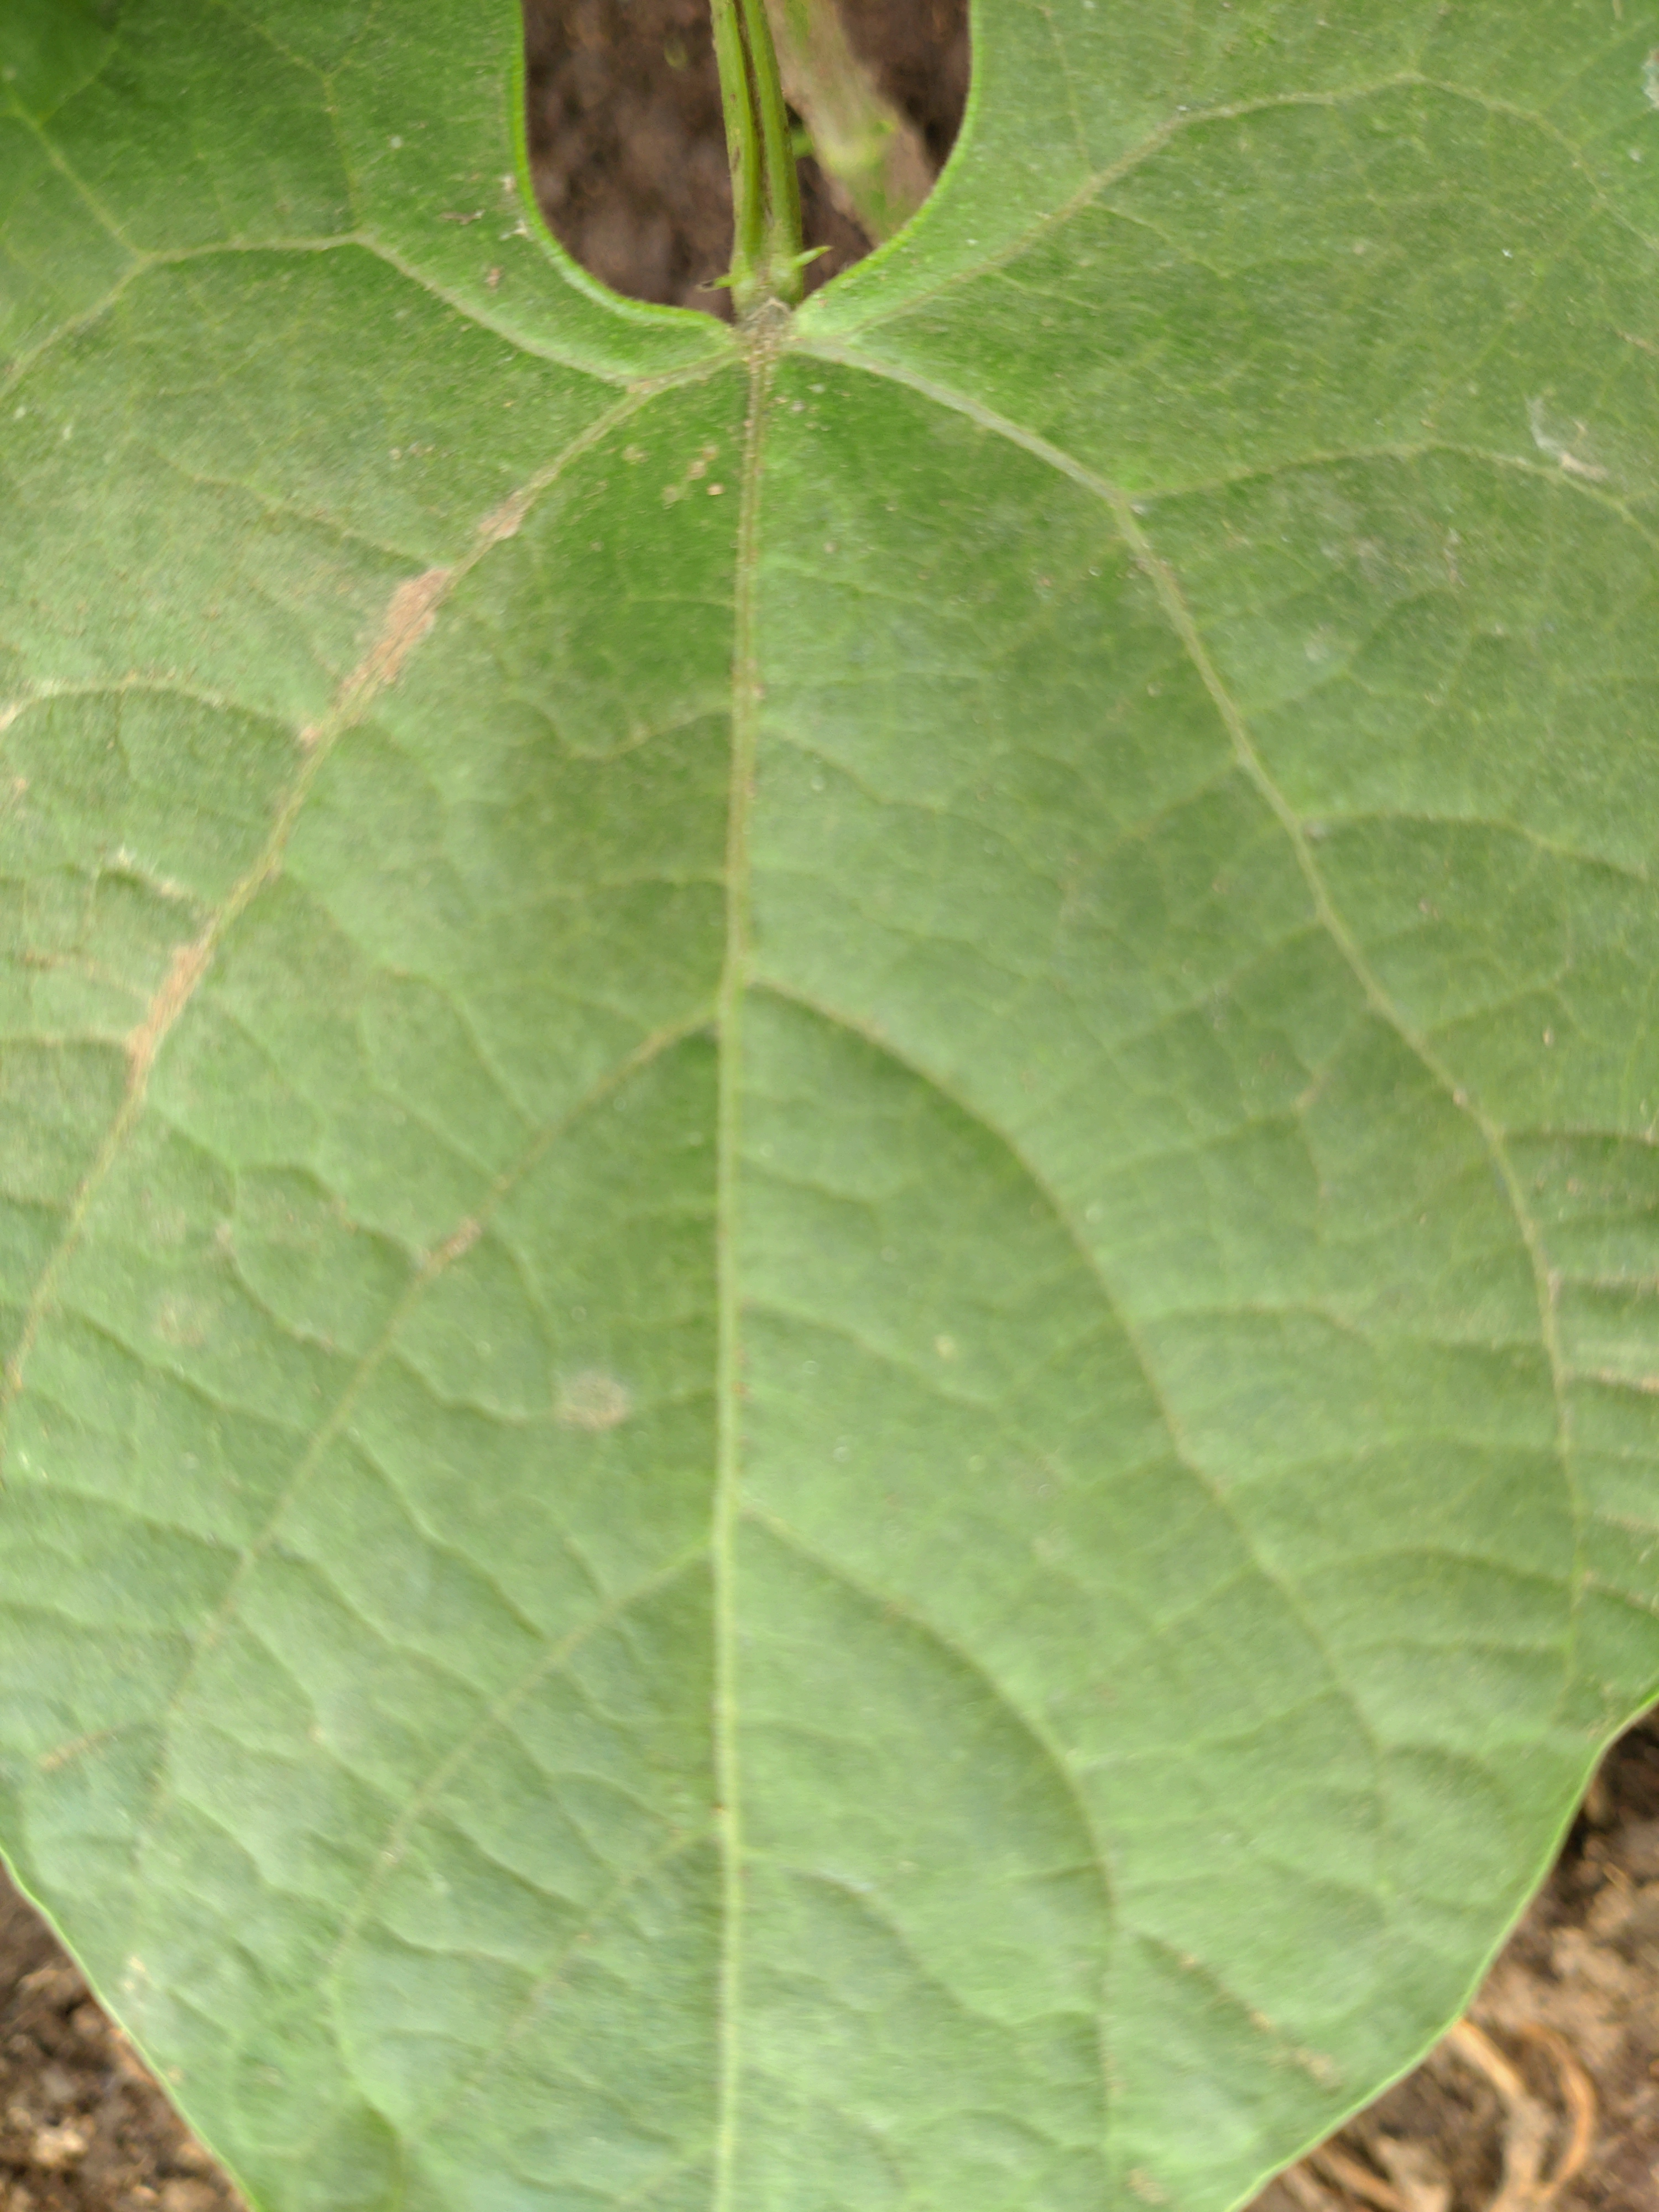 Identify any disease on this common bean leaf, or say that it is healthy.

healthy
